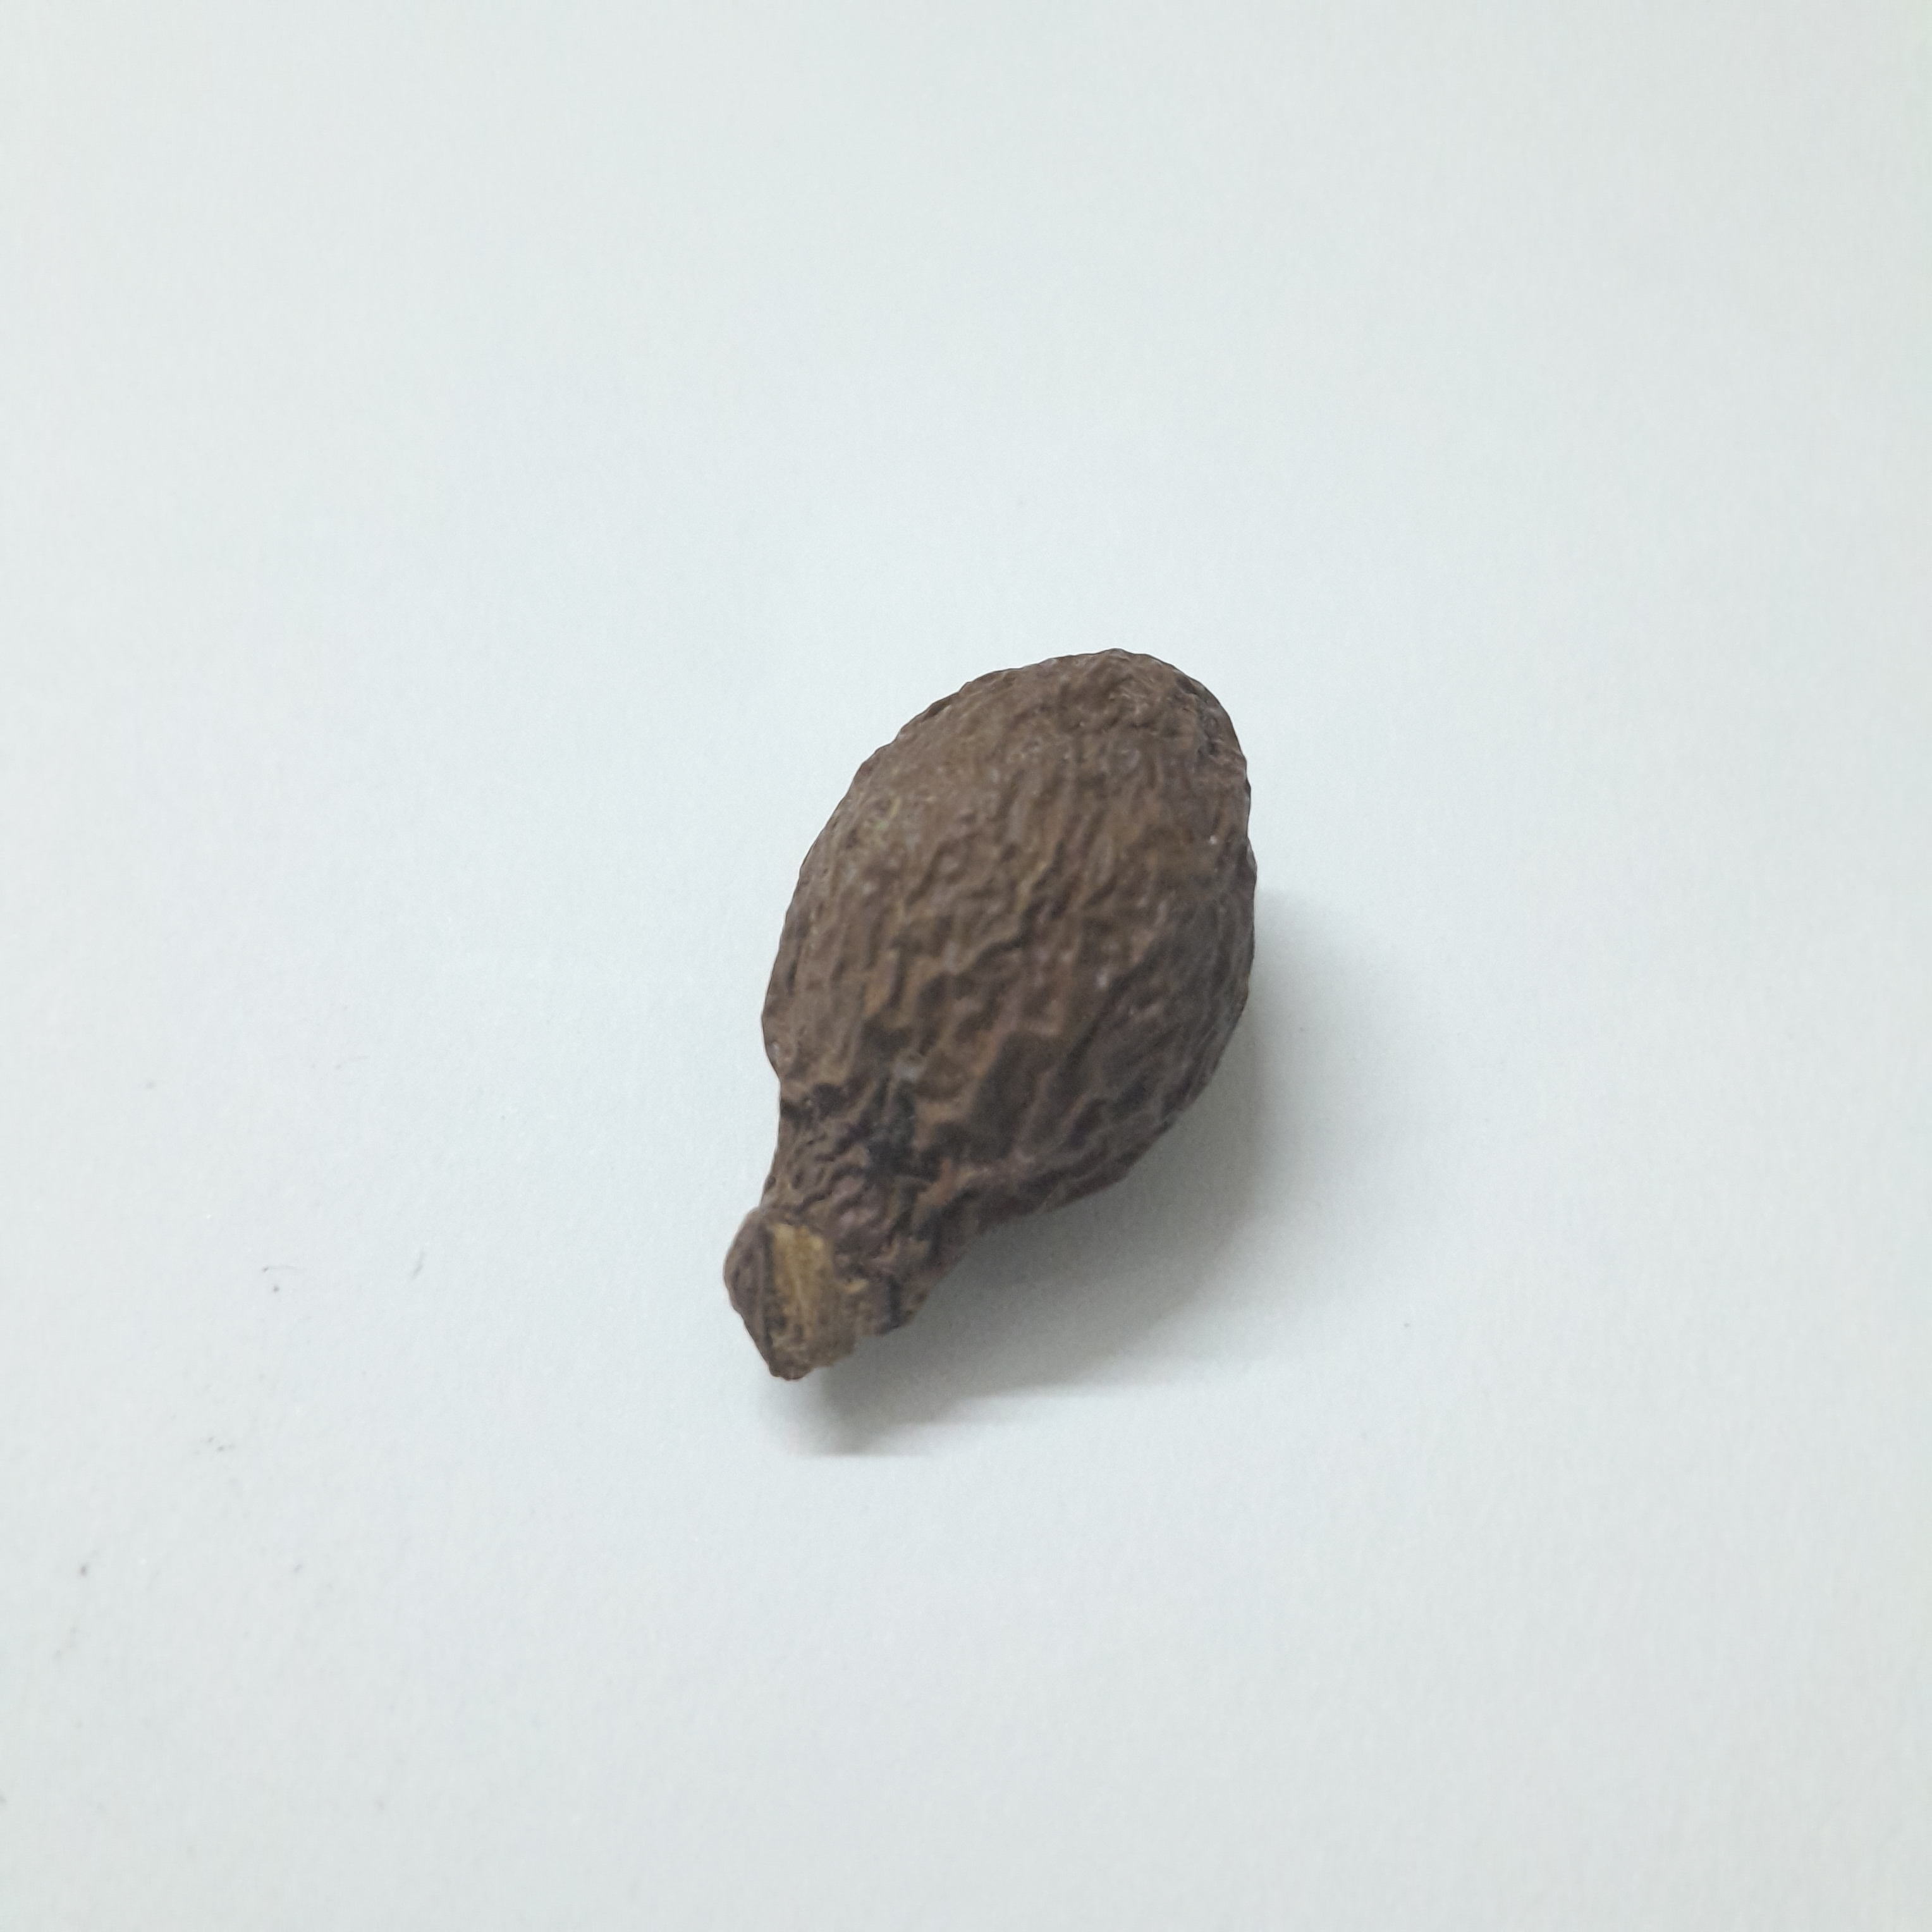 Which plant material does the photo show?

niranjanphal
